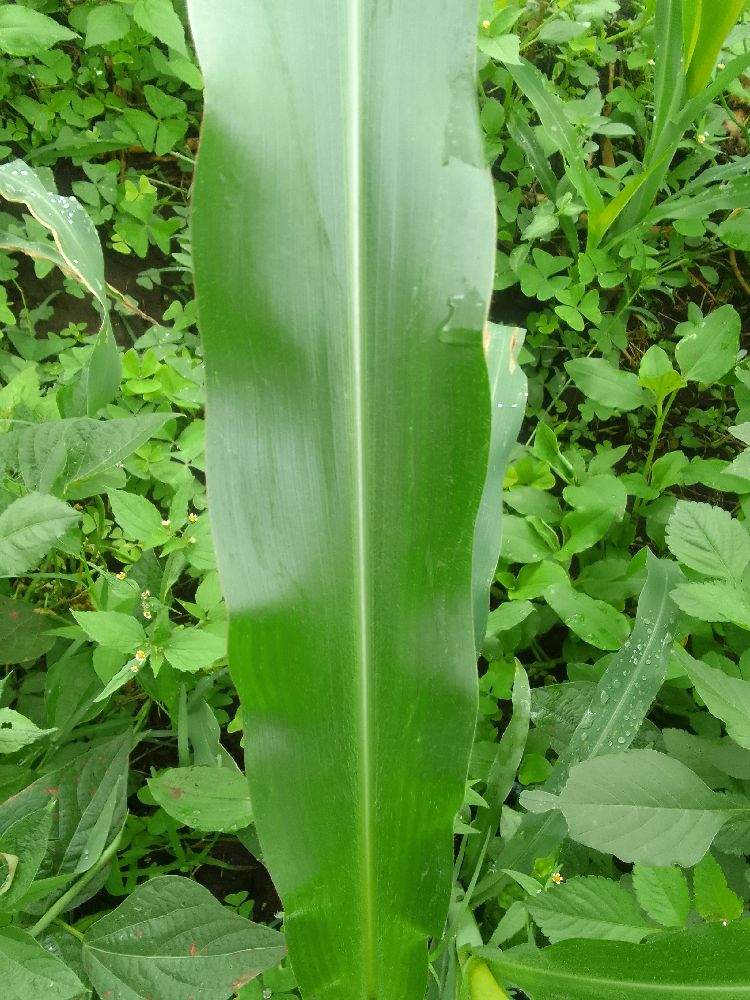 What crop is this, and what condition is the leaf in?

maize, healthy
